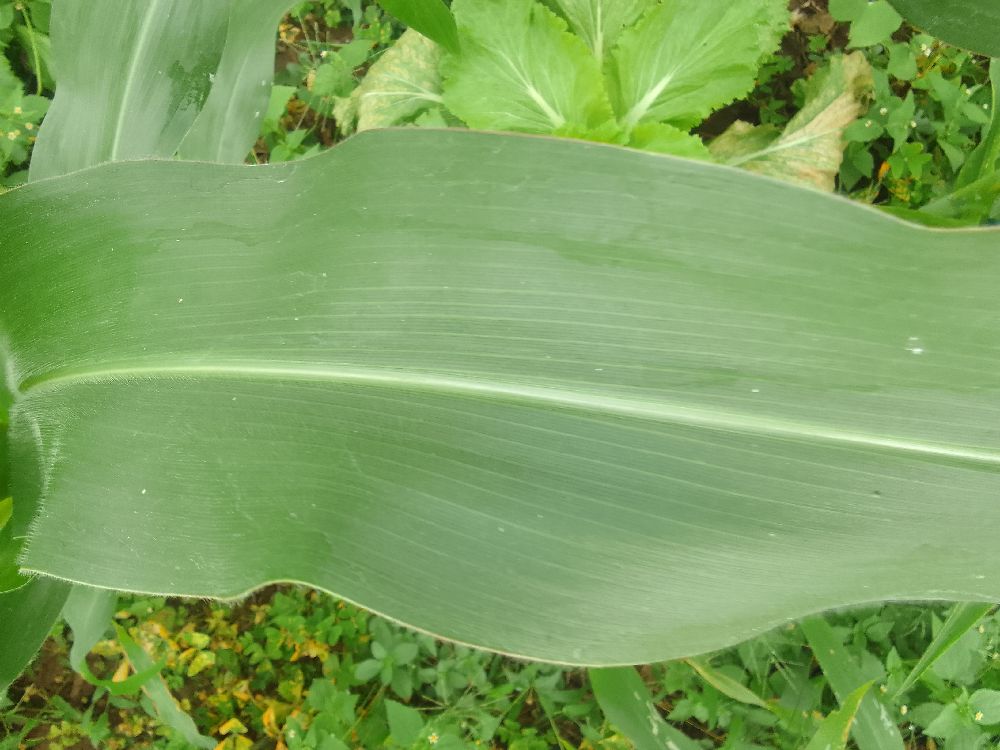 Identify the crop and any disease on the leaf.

maize, healthy
